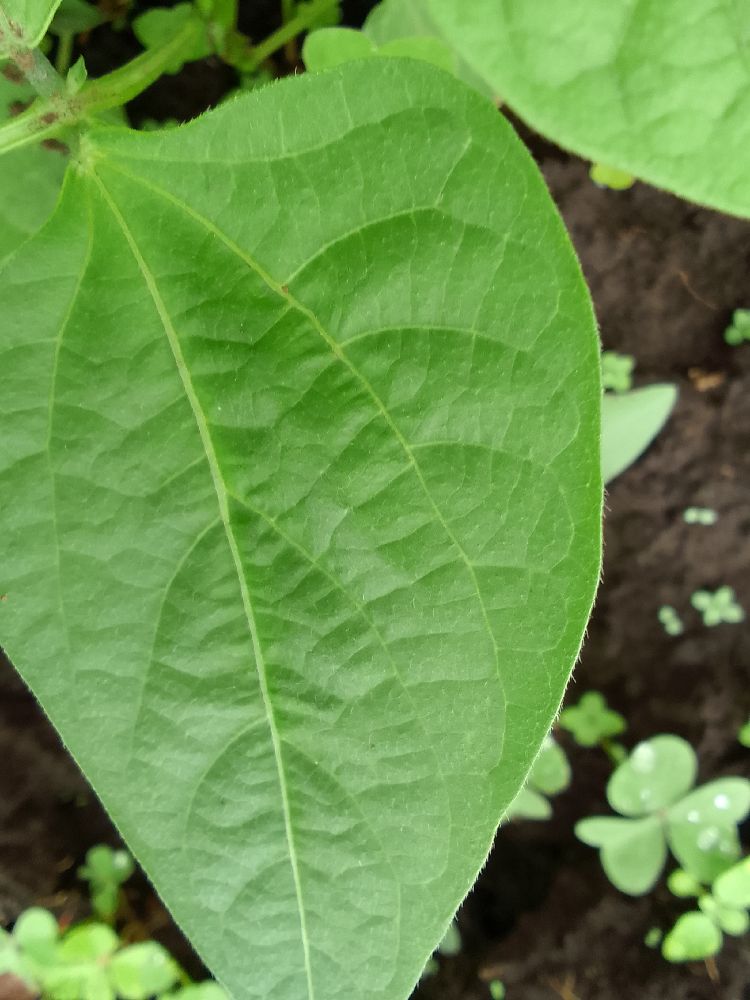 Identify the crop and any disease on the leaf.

common bean, healthy
